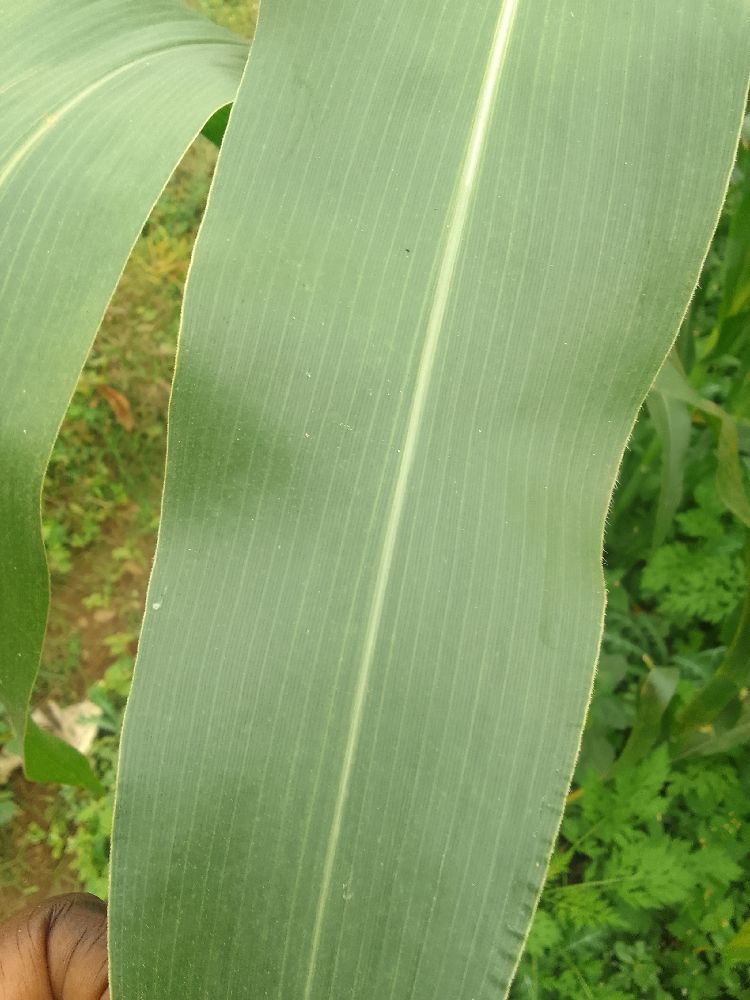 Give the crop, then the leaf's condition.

maize, healthy
